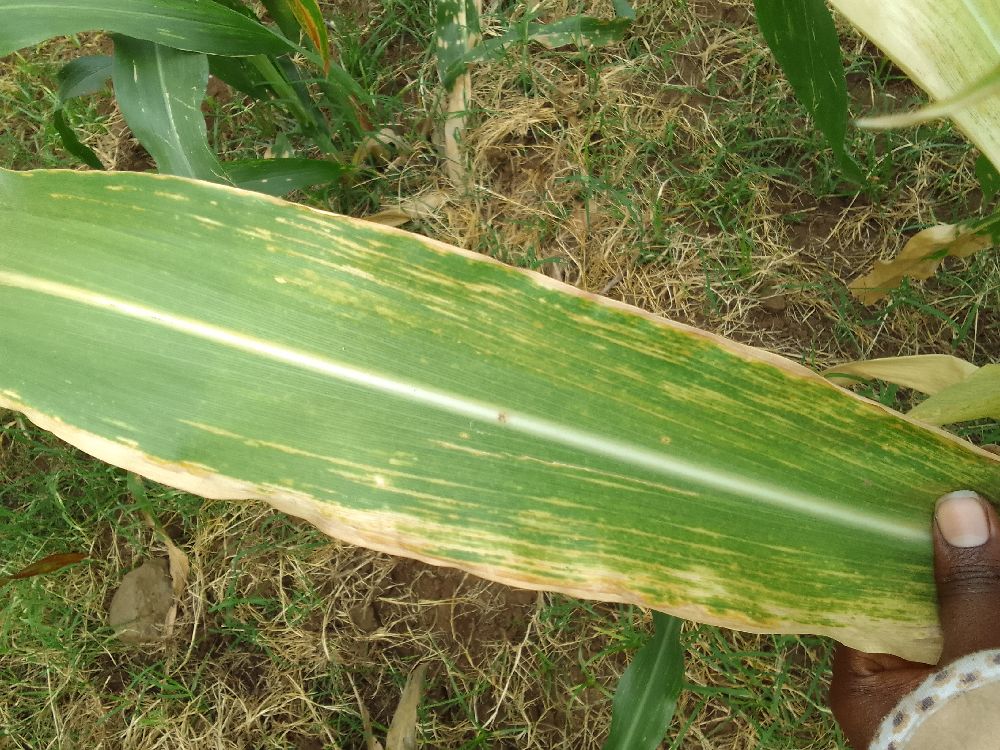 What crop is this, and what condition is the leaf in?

maize, maize lethal necrosis
